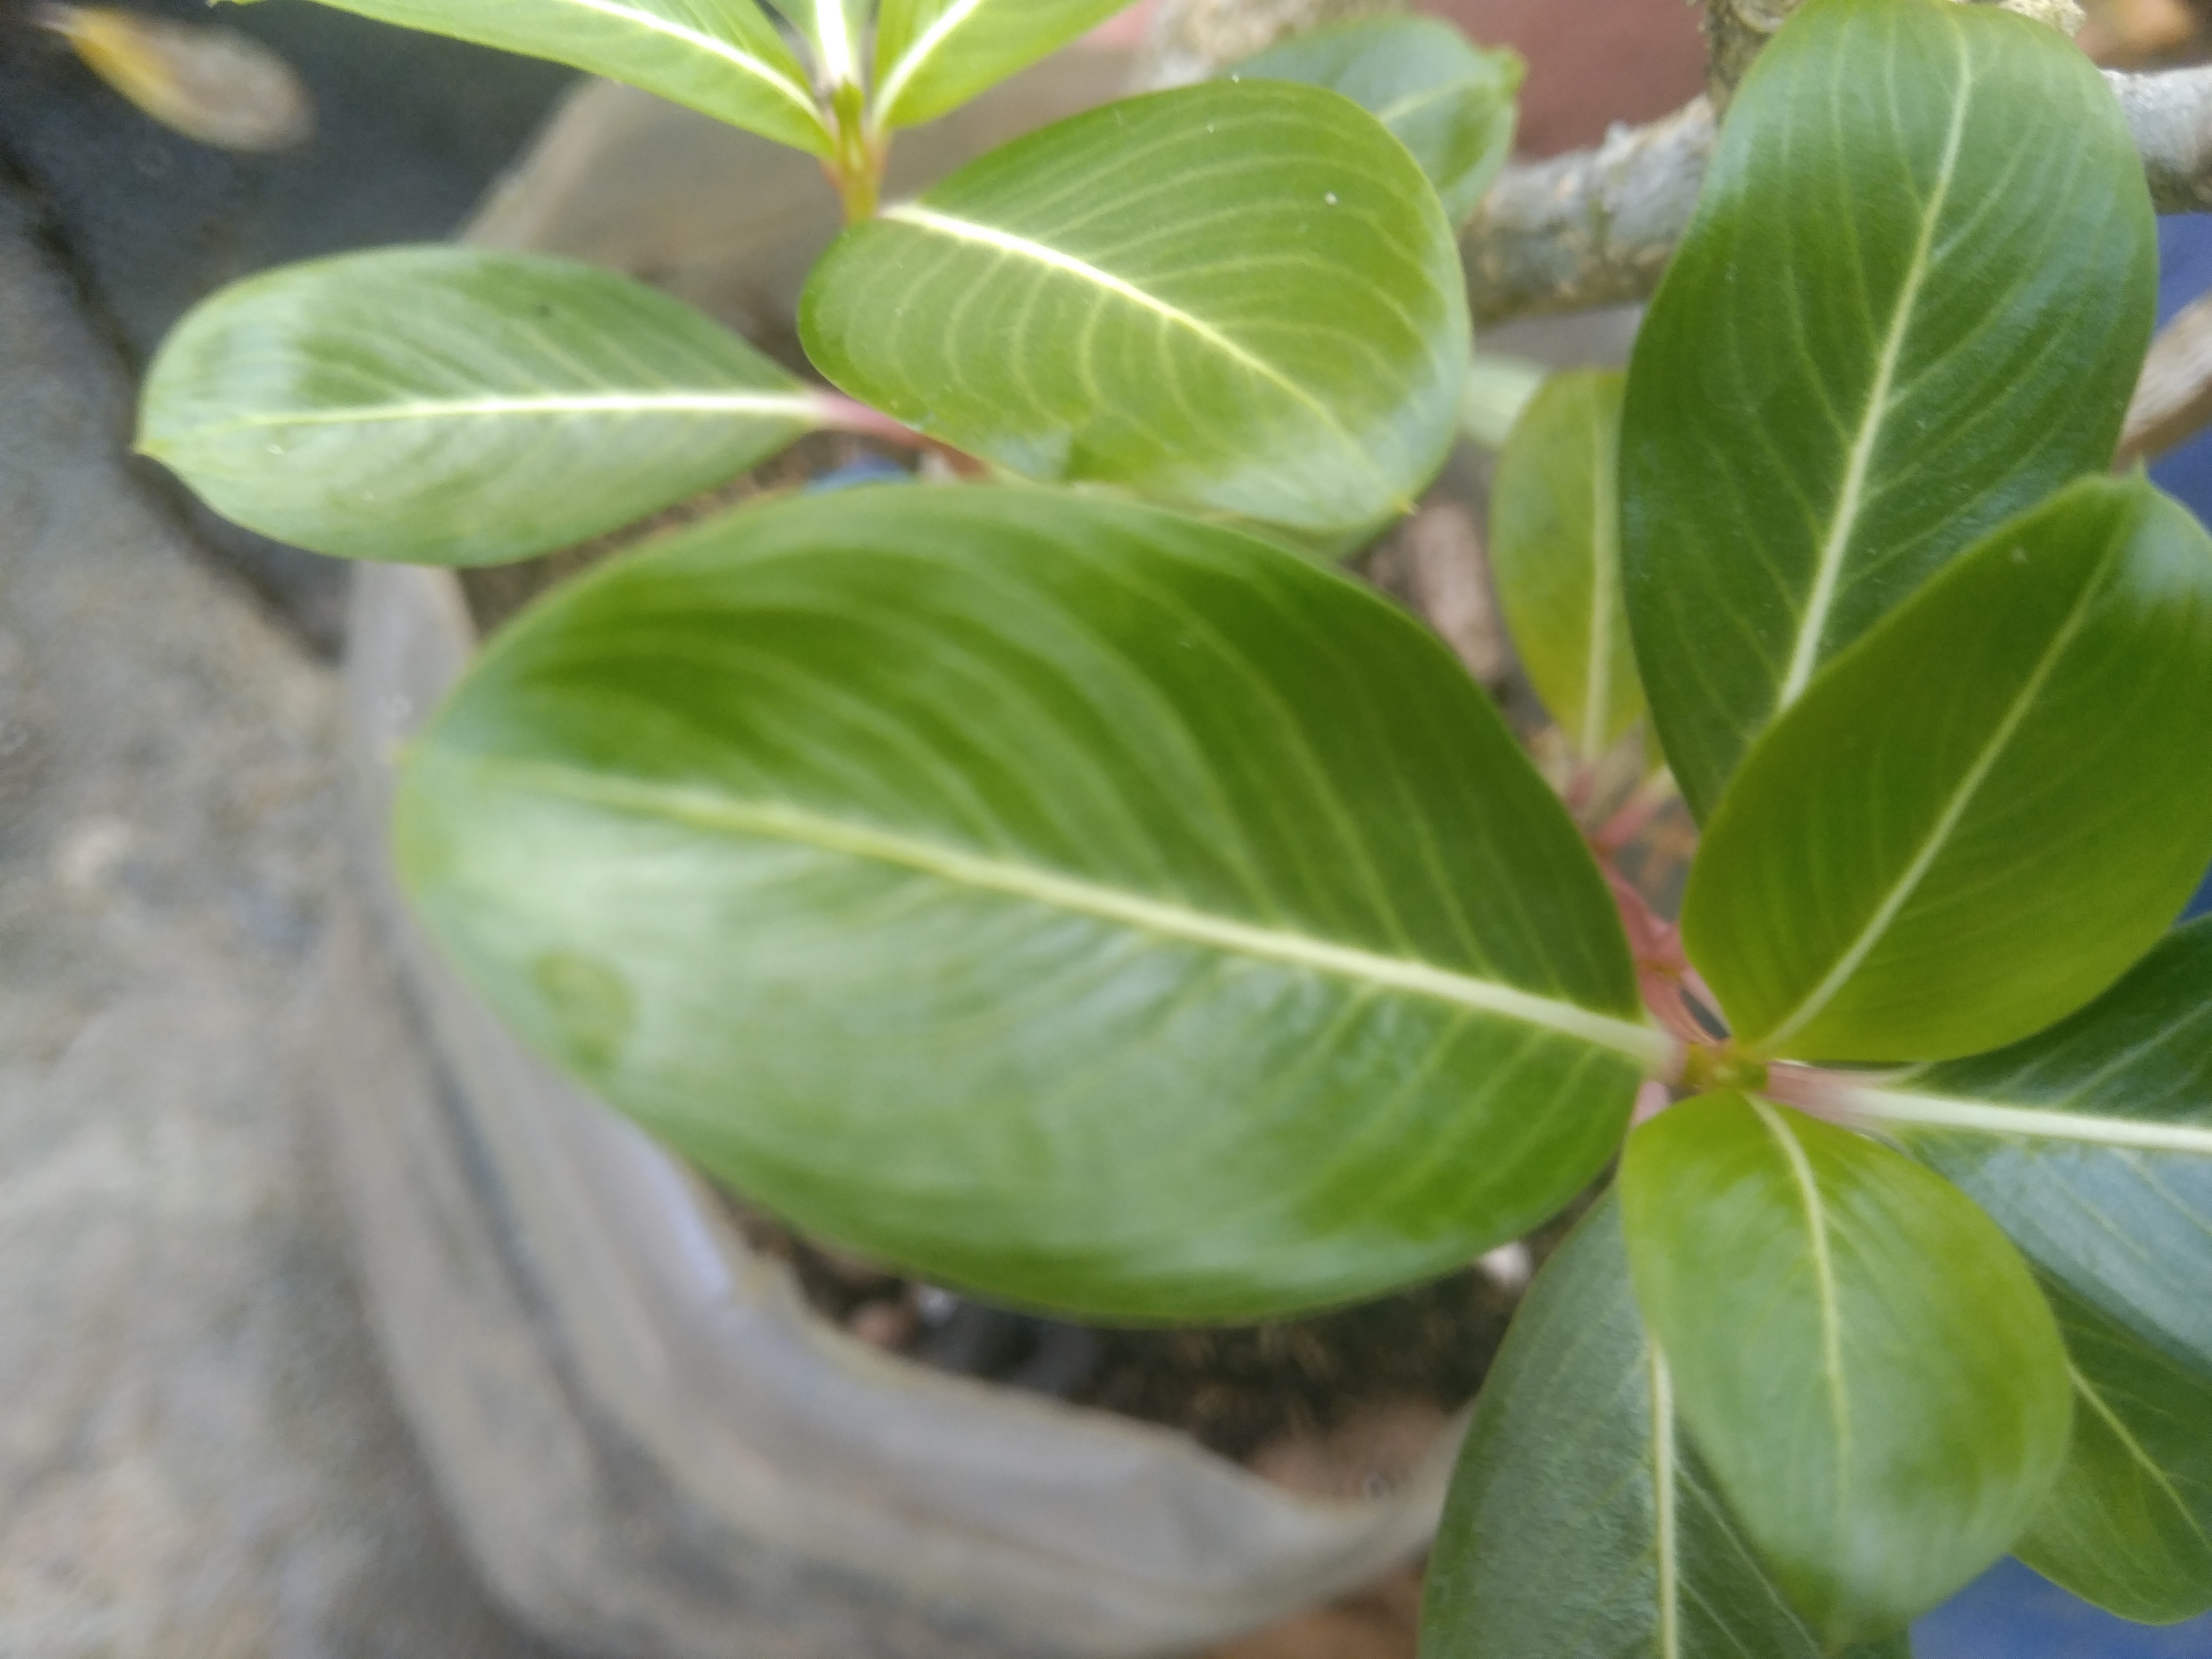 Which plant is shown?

rose periwinkle
